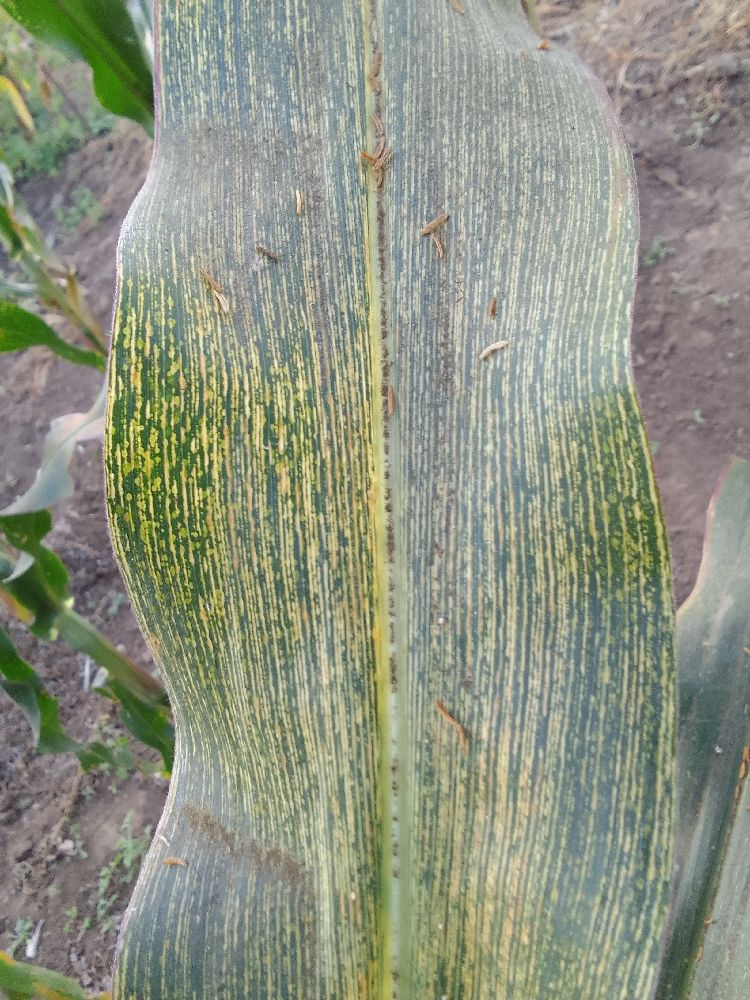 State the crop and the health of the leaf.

maize, maize streak virus
